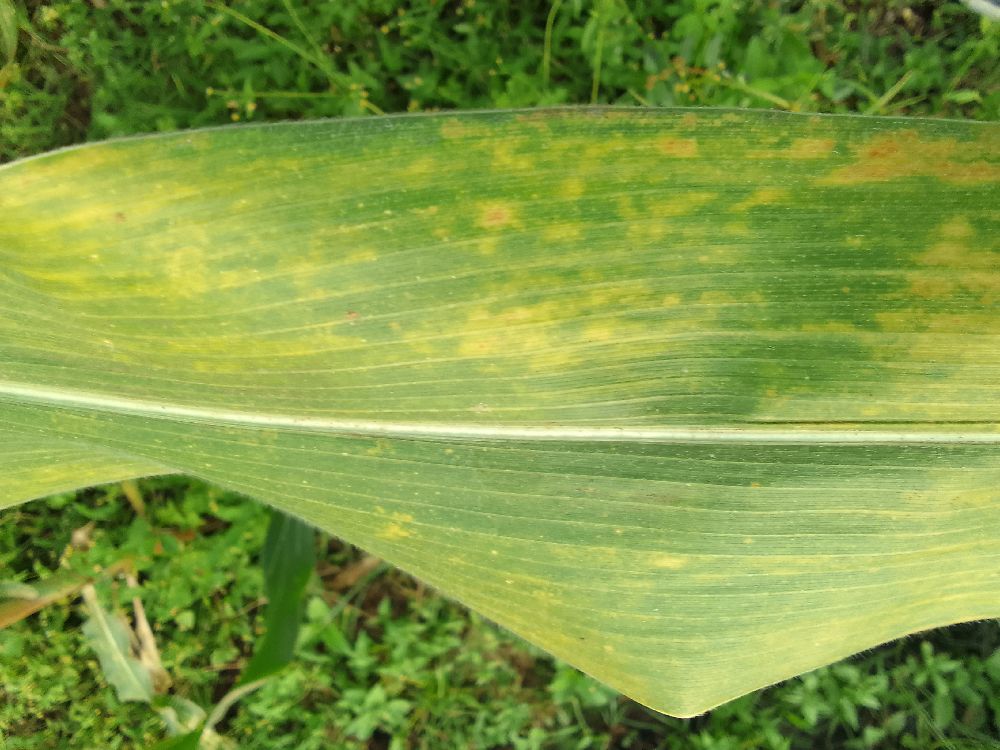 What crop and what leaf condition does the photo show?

maize, maize lethal necrosis
